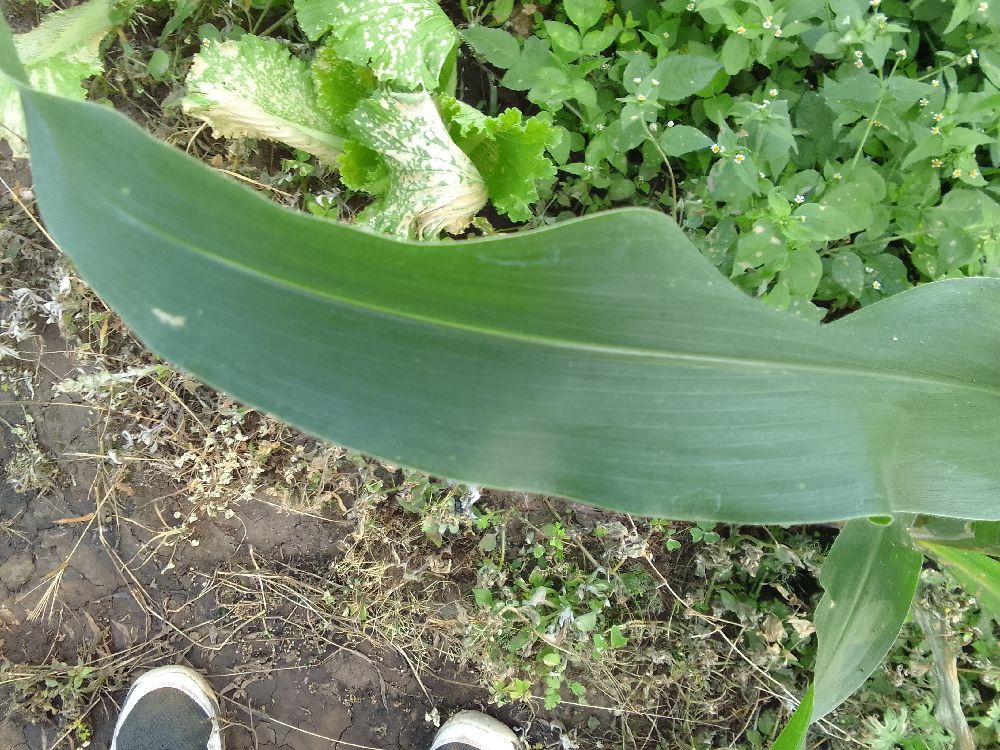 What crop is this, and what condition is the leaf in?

maize, healthy
